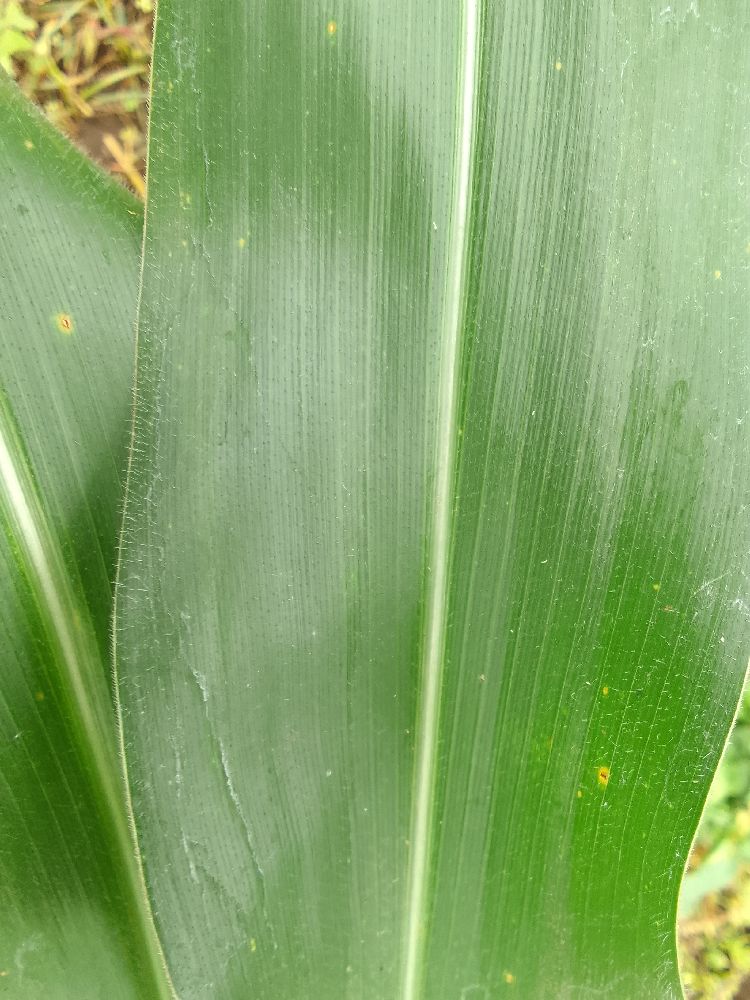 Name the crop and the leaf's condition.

maize, healthy
